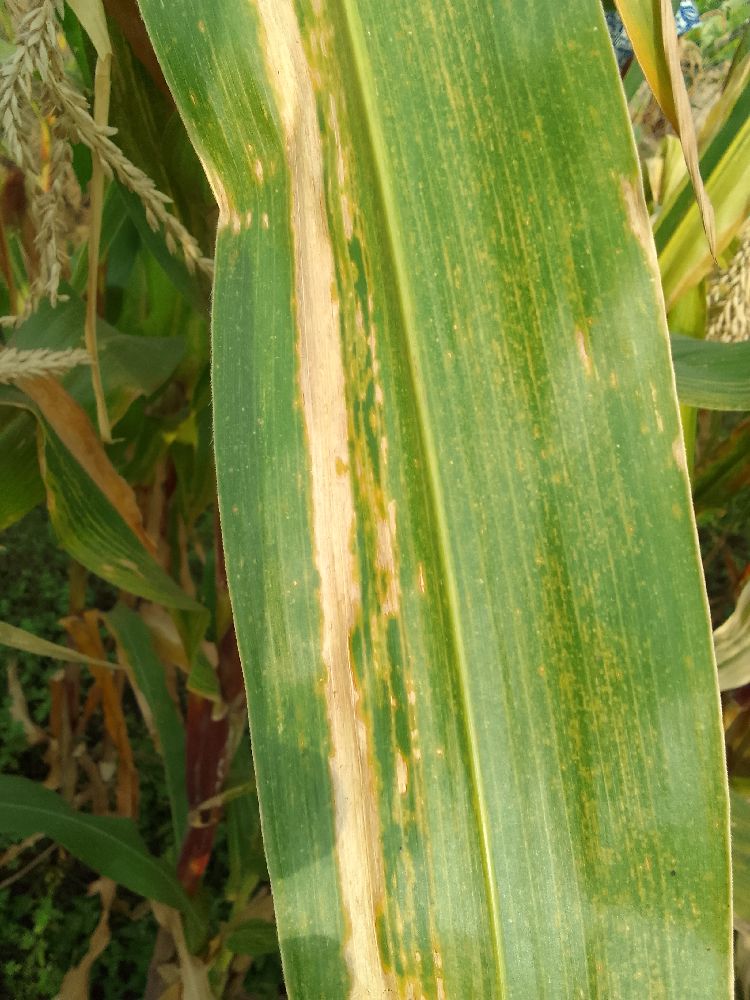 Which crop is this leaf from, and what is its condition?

maize, maize lethal necrosis
